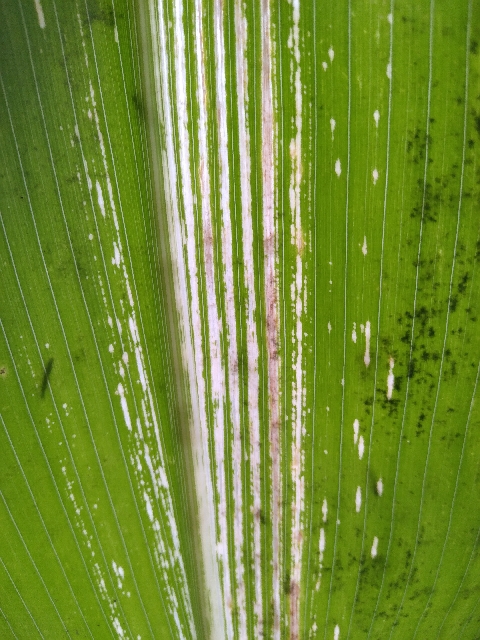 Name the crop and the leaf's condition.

maize, maize streak virus
